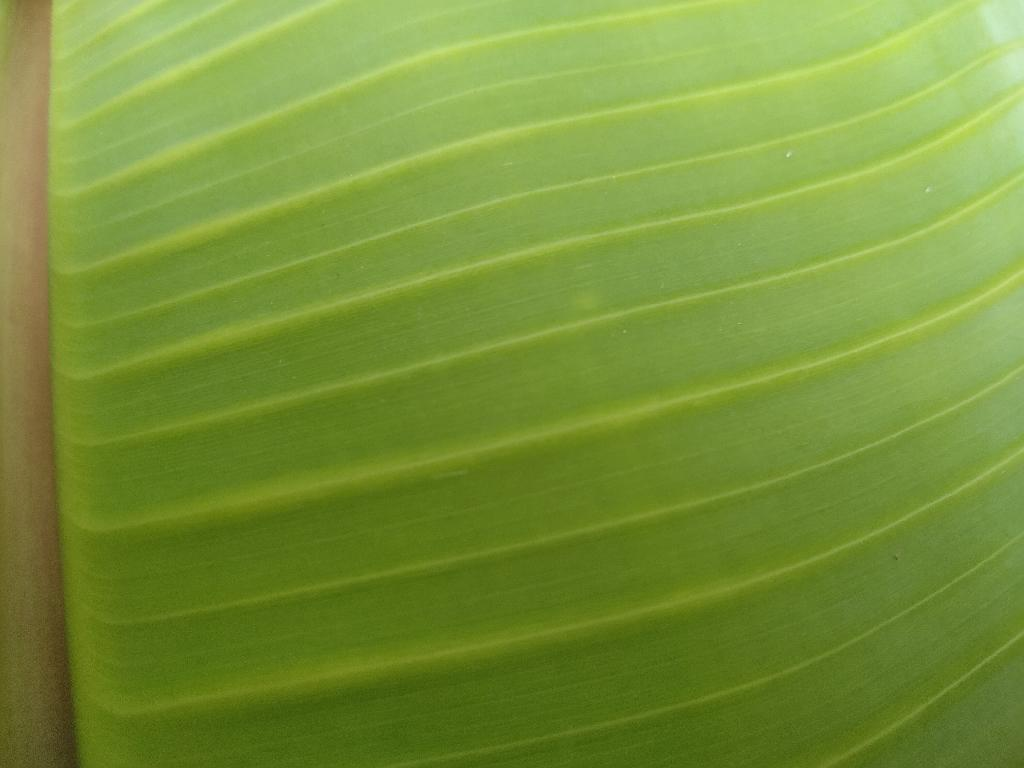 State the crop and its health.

banana, healthy
